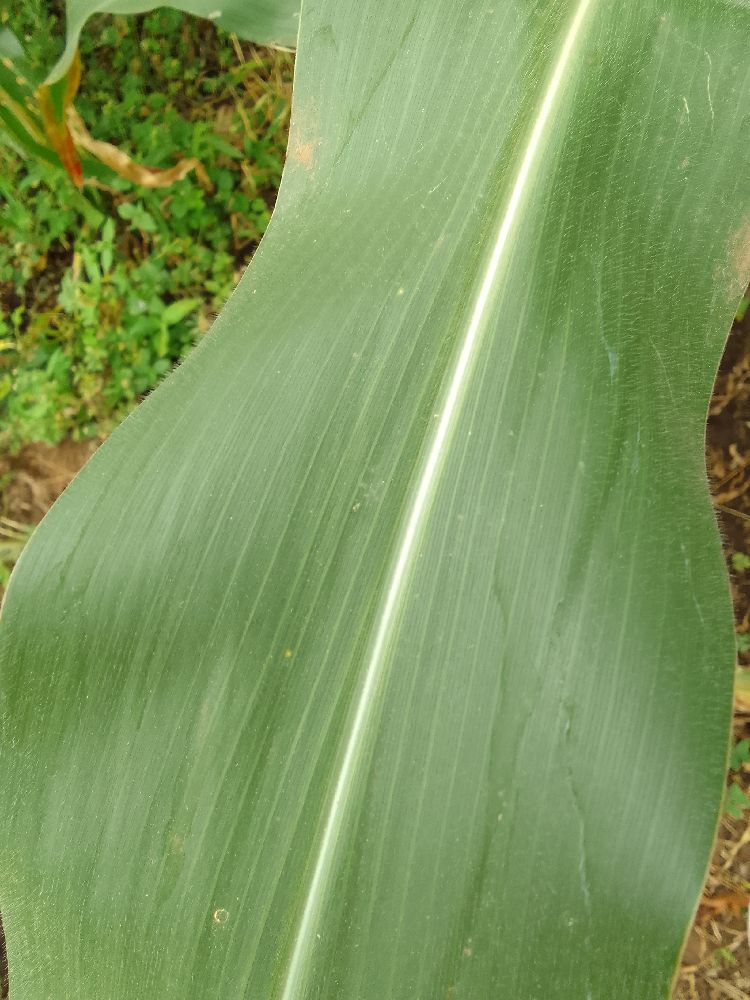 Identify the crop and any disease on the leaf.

maize, healthy
